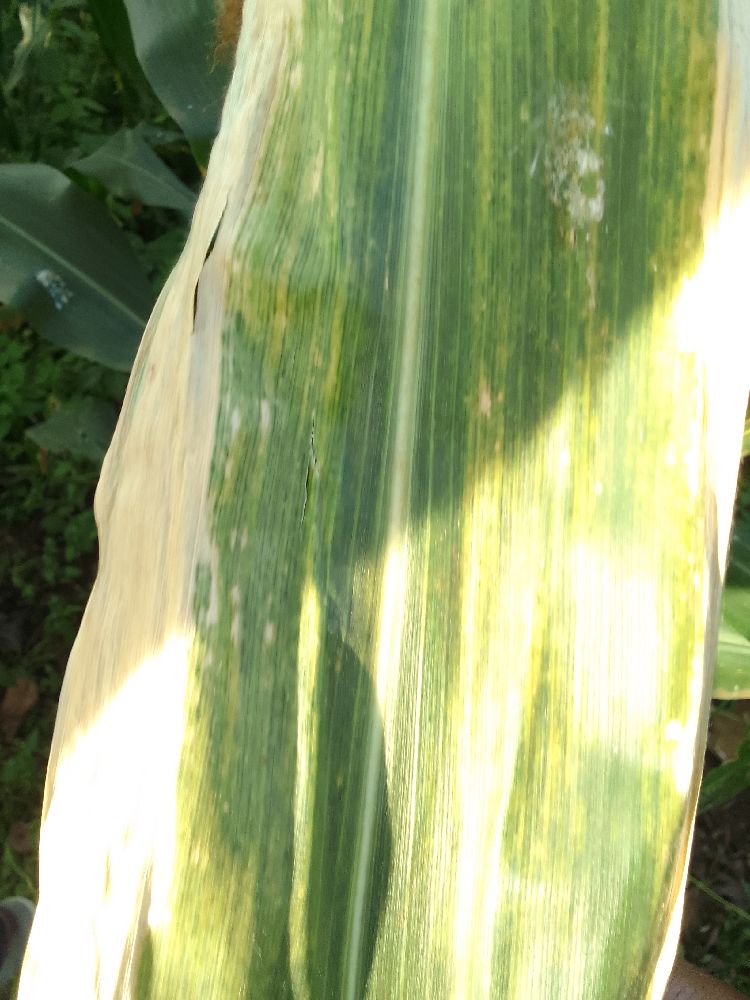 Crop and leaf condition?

maize, maize lethal necrosis
